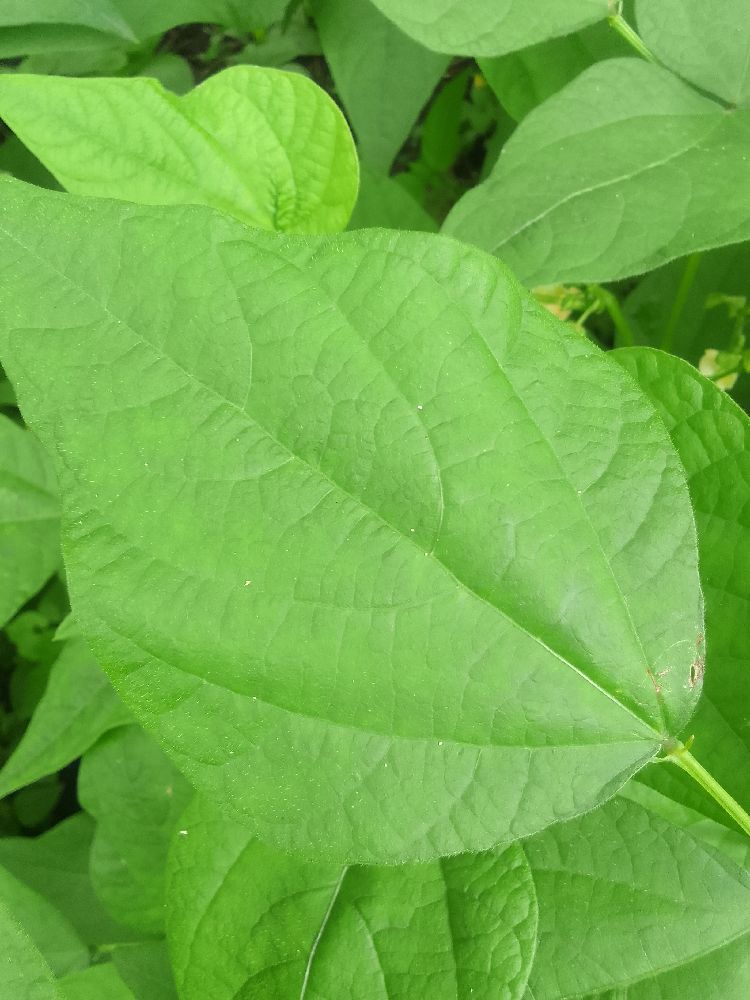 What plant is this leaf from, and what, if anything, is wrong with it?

common bean, healthy
